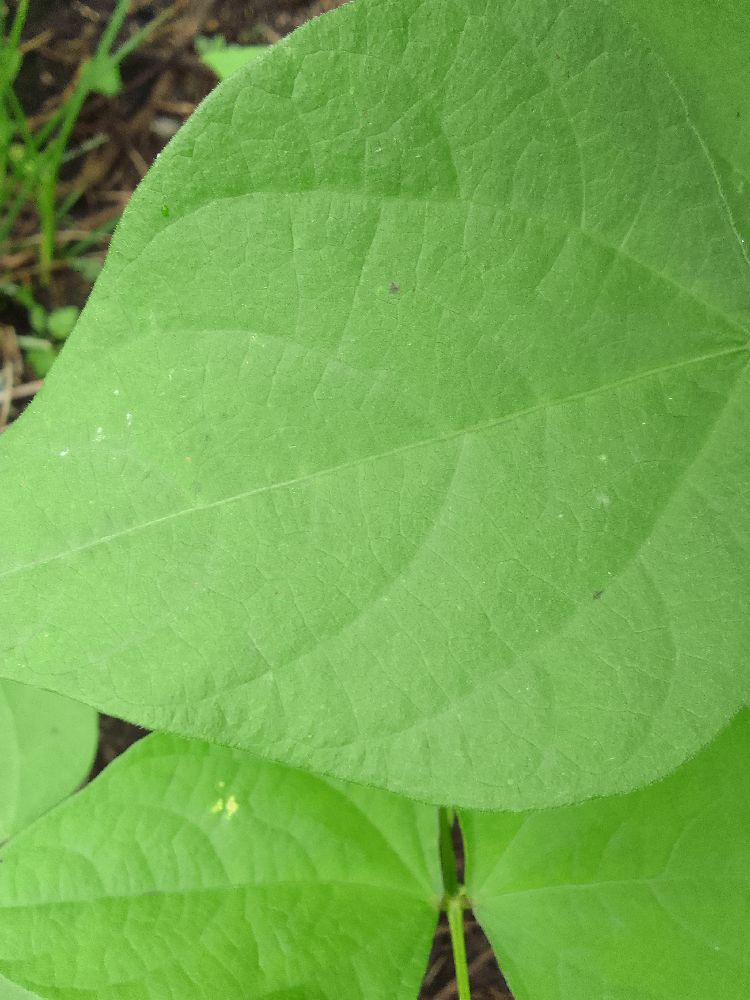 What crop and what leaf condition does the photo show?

common bean, healthy
